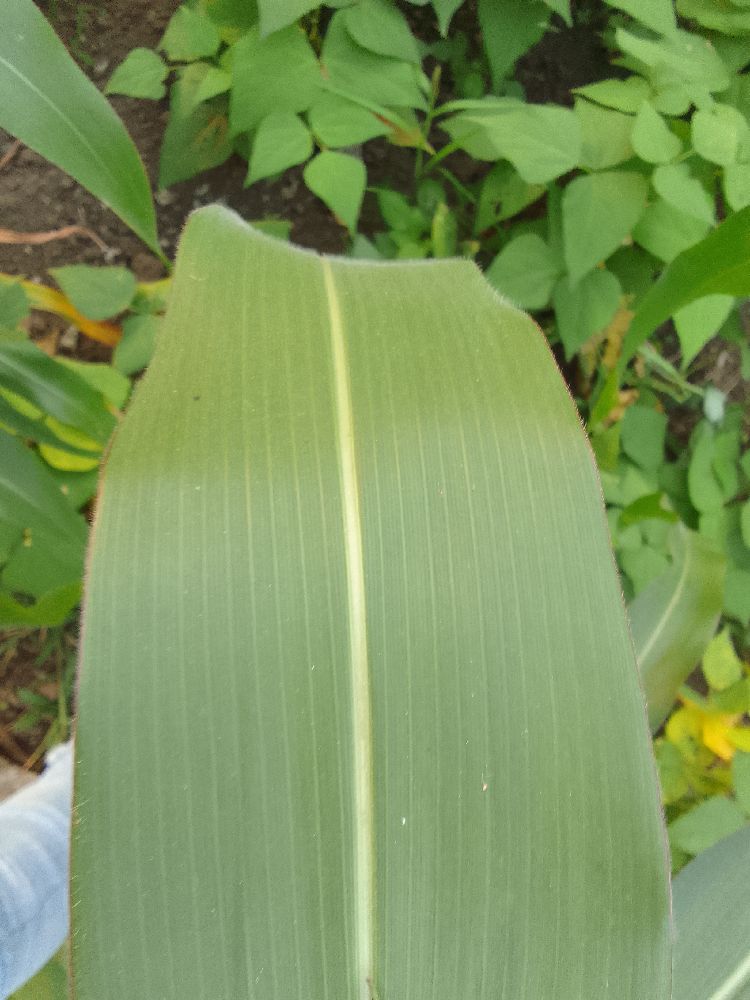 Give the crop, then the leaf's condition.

maize, healthy
